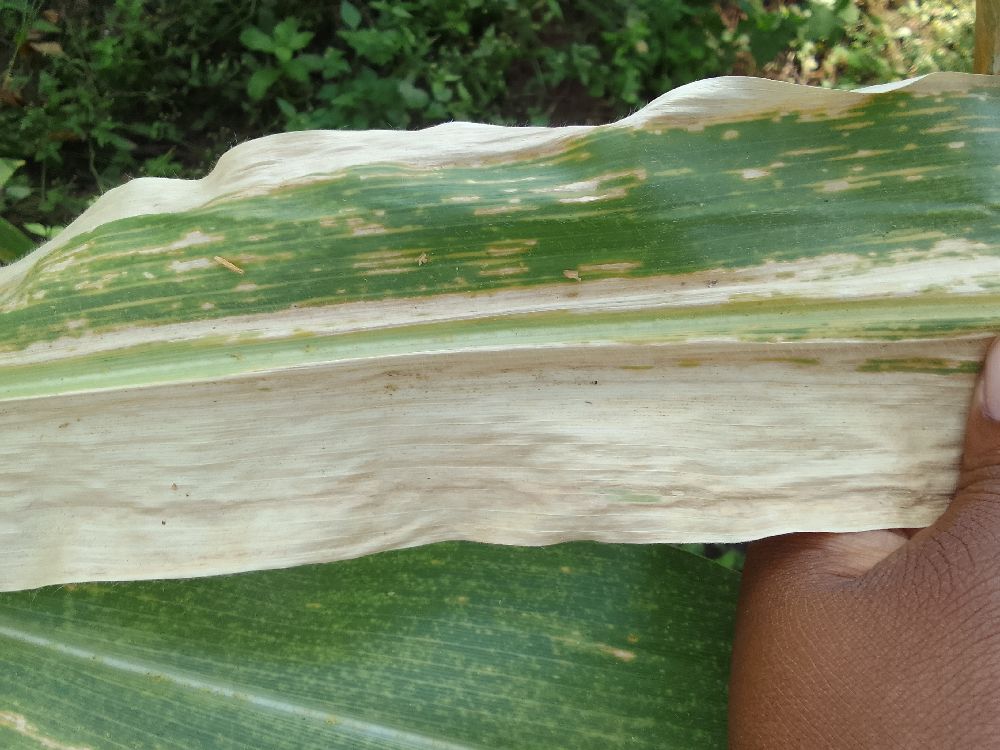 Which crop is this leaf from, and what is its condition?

maize, maize lethal necrosis
